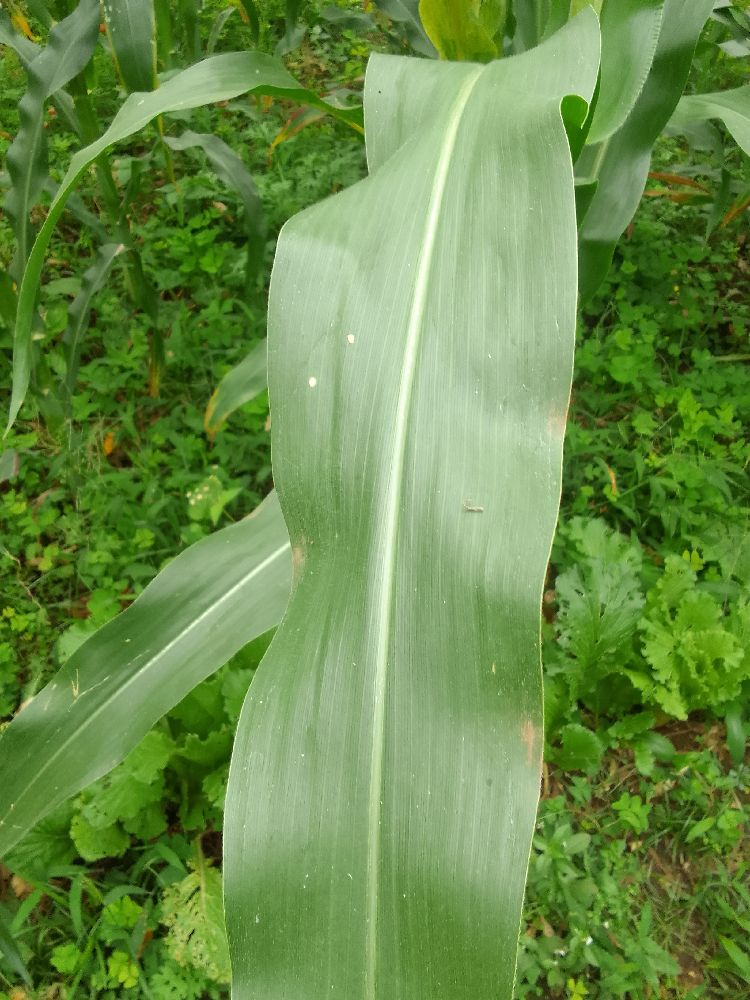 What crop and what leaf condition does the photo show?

maize, healthy
